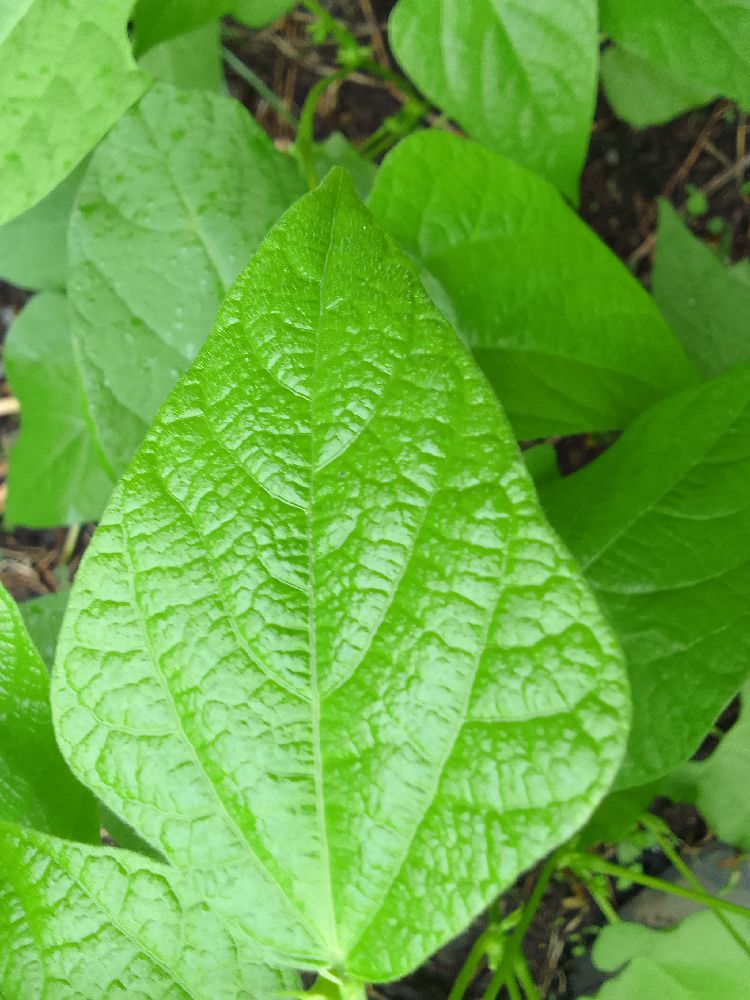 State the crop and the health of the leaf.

common bean, healthy
